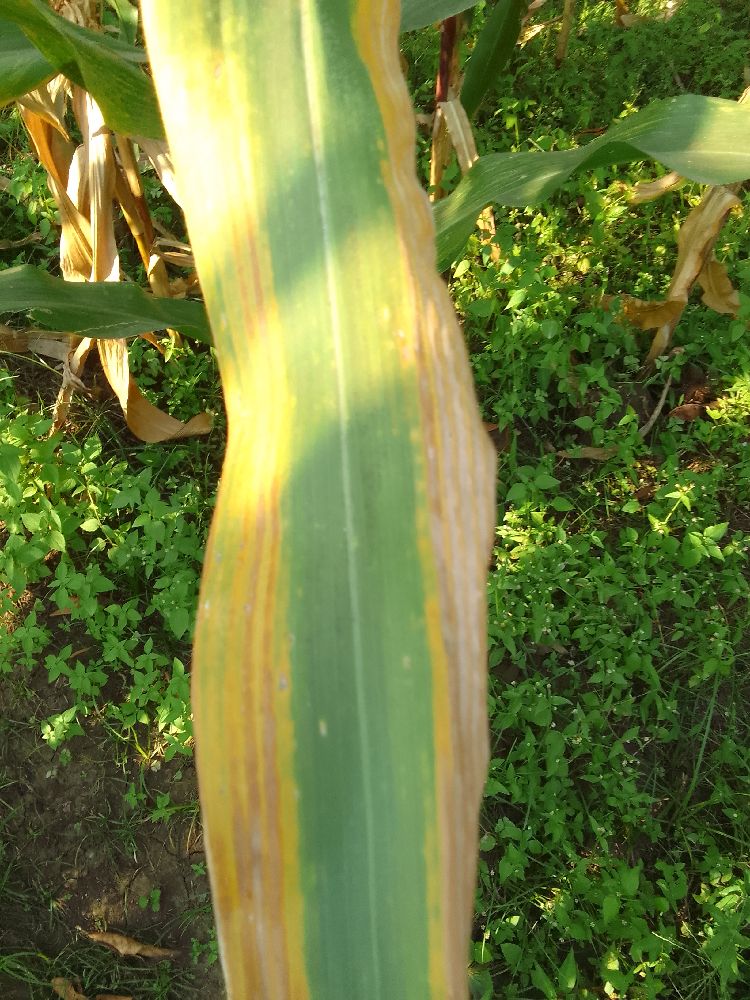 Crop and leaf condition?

maize, maize lethal necrosis
